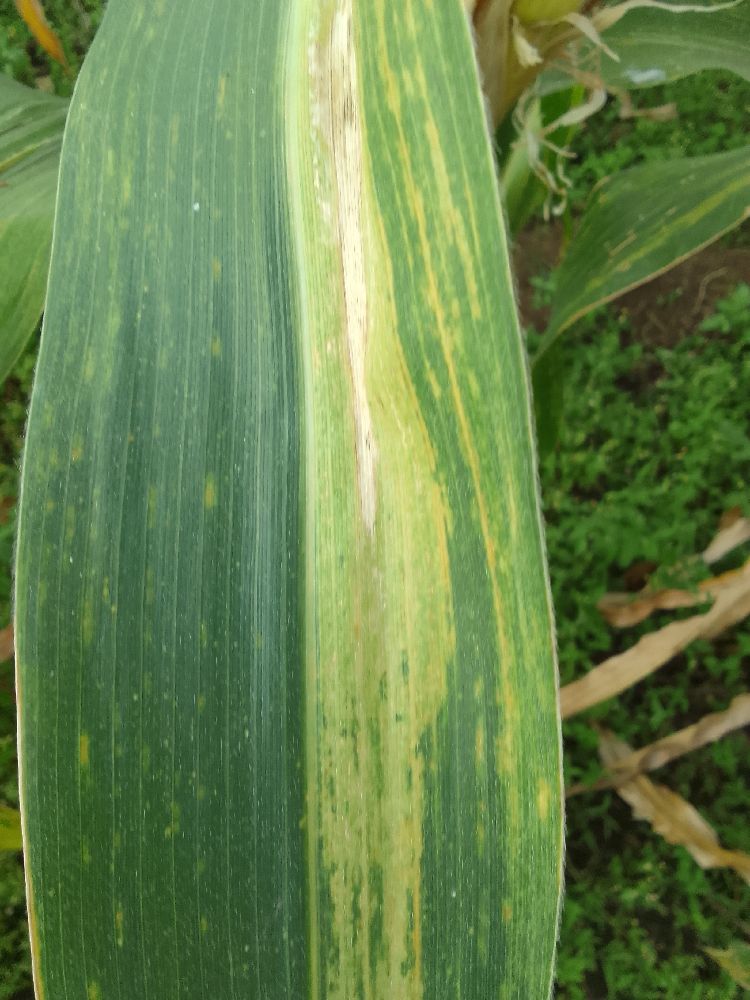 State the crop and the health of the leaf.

maize, maize lethal necrosis
